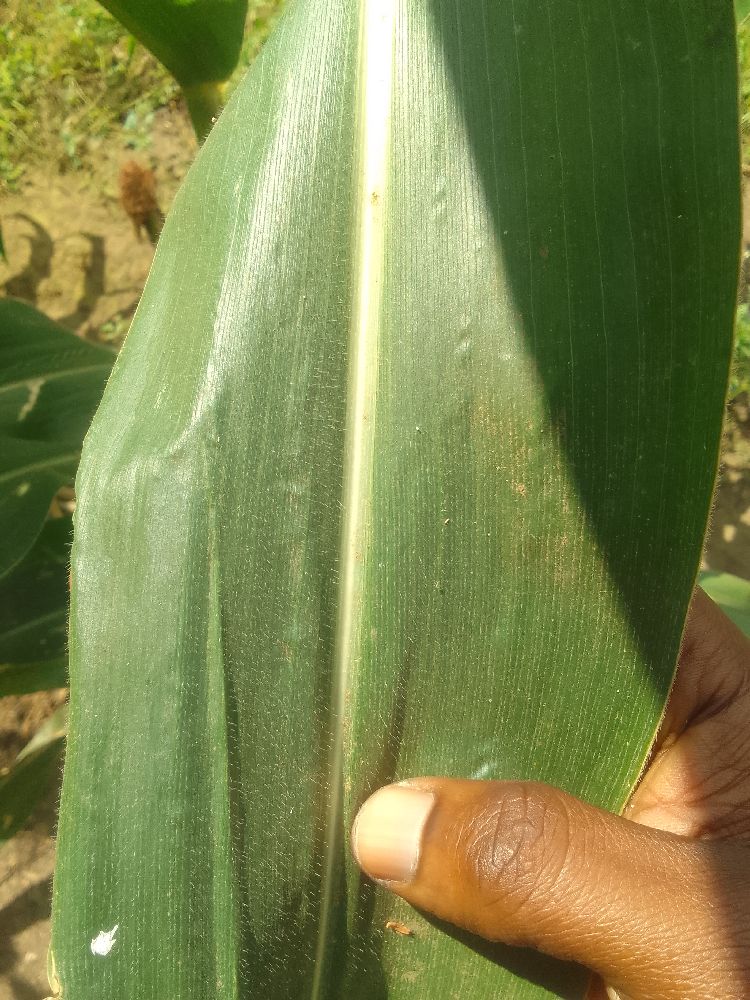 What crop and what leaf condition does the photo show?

maize, healthy
